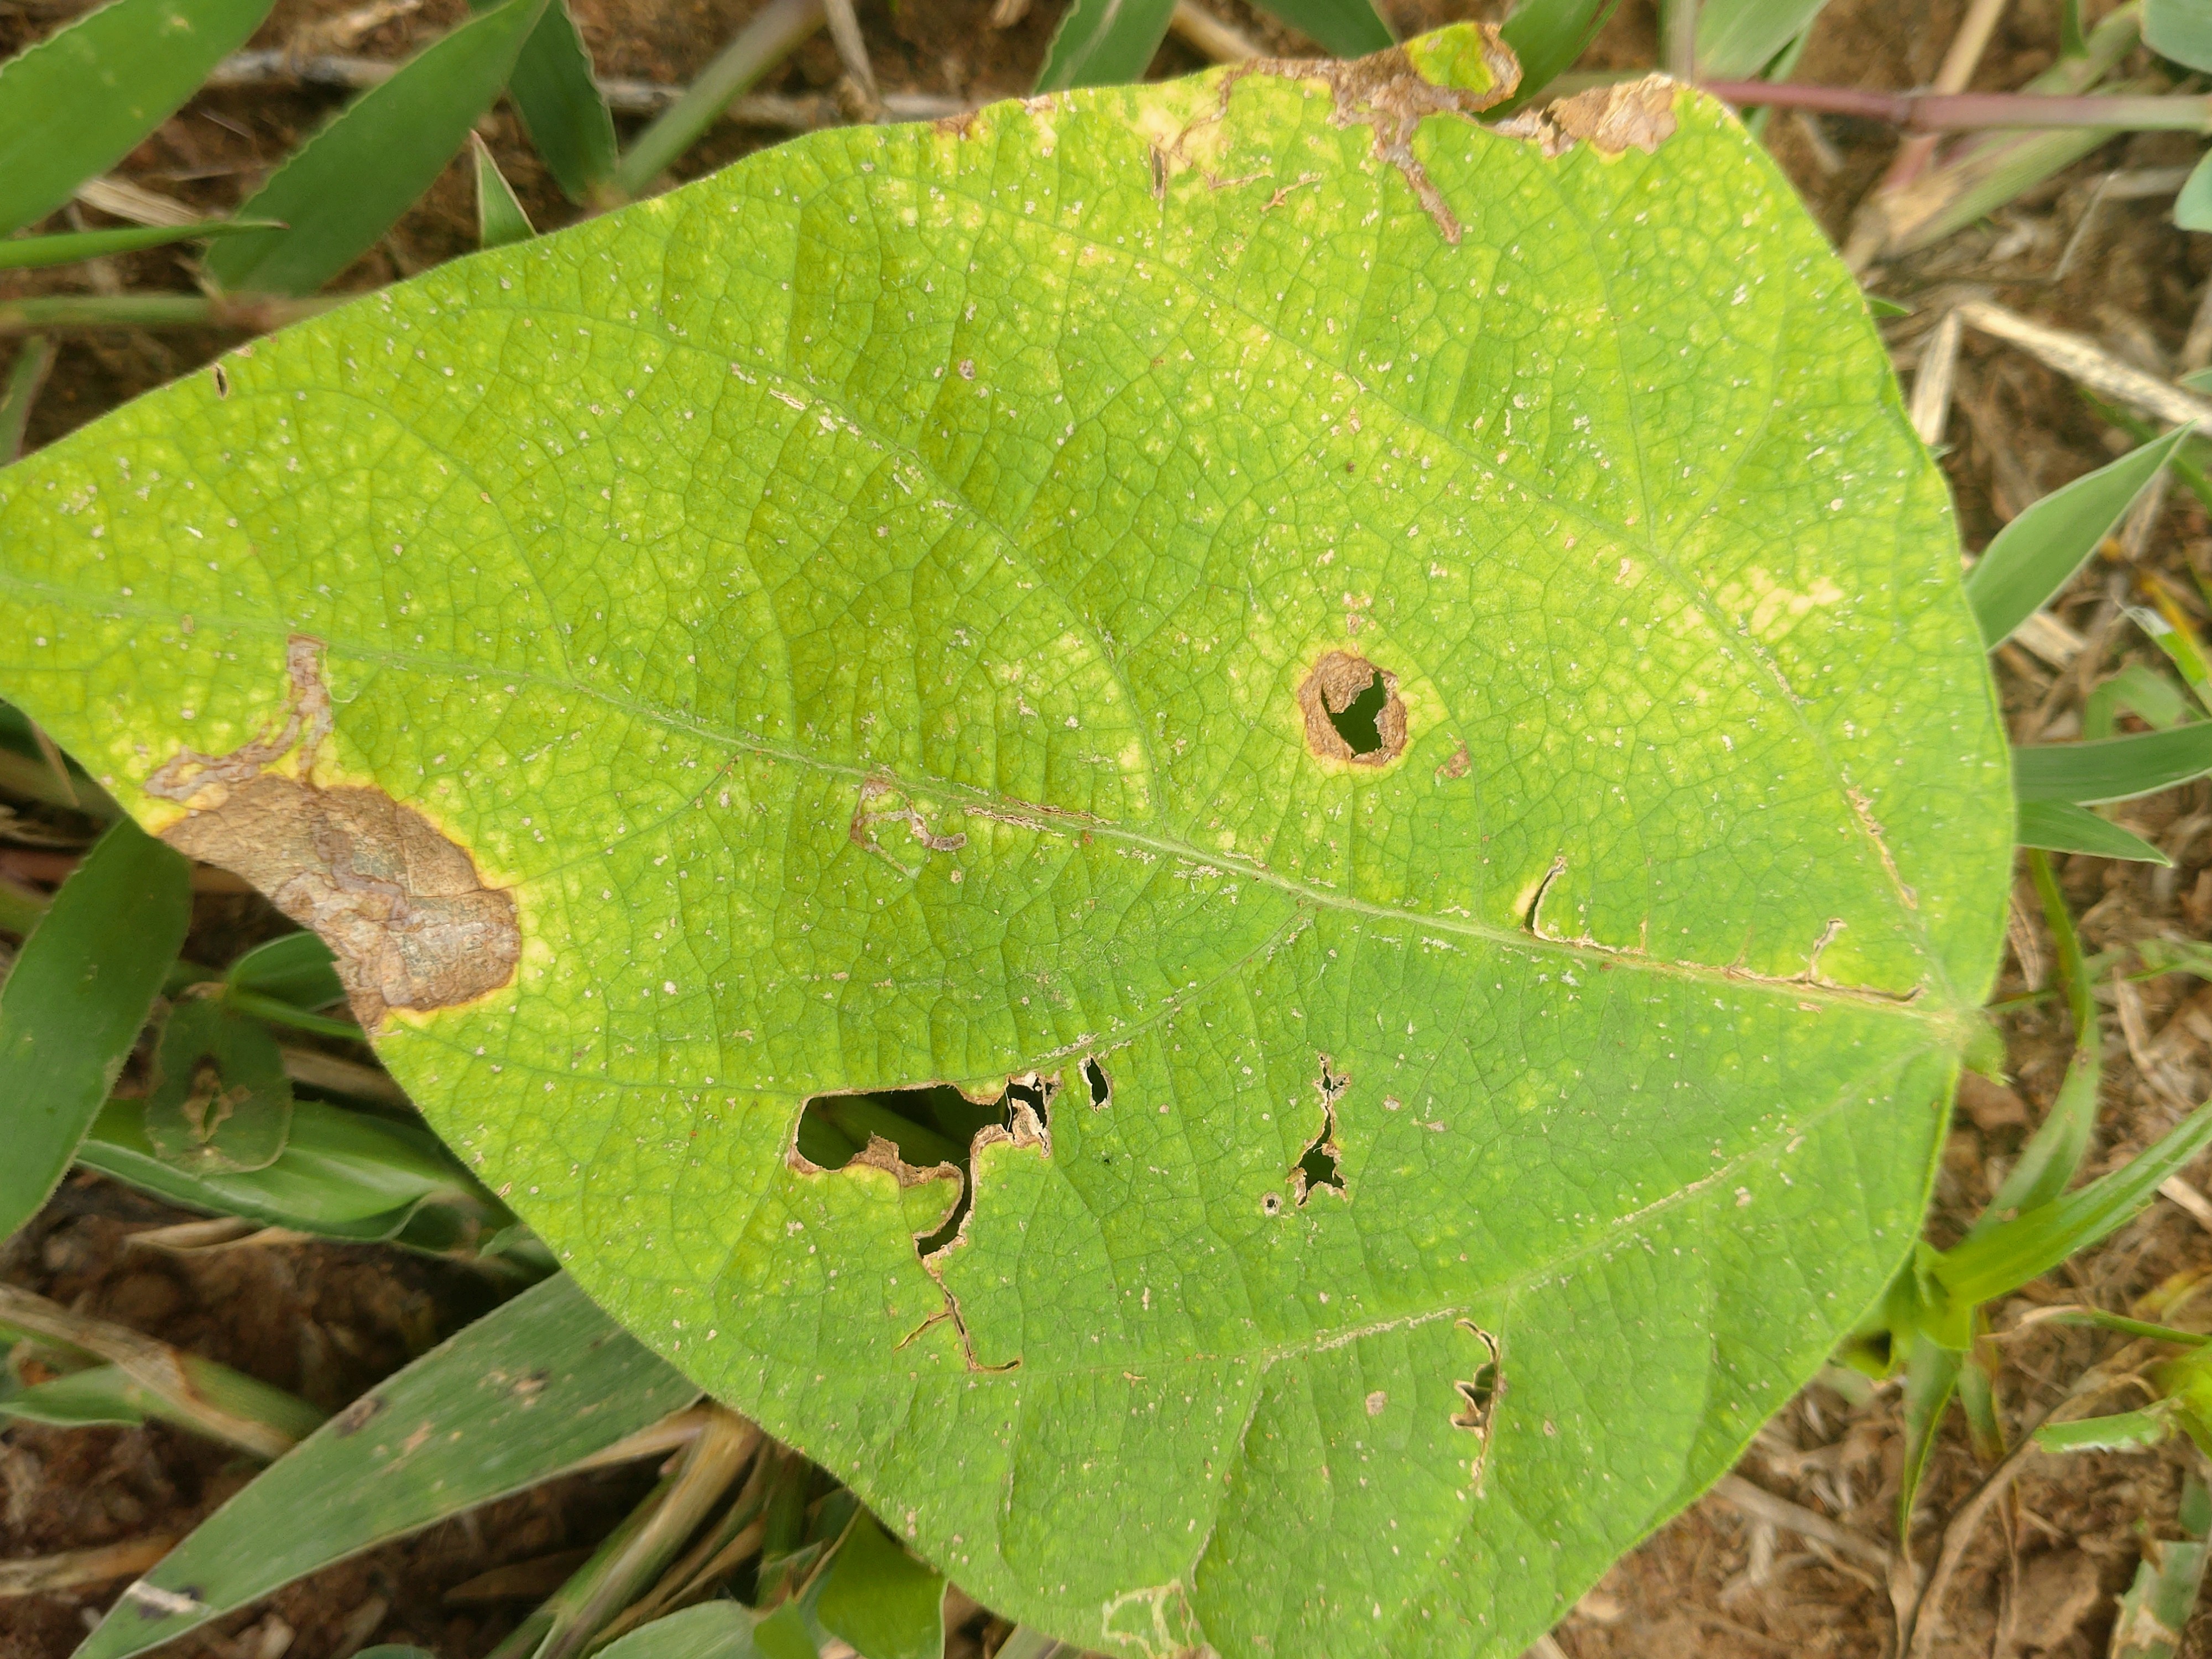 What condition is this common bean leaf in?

rust
